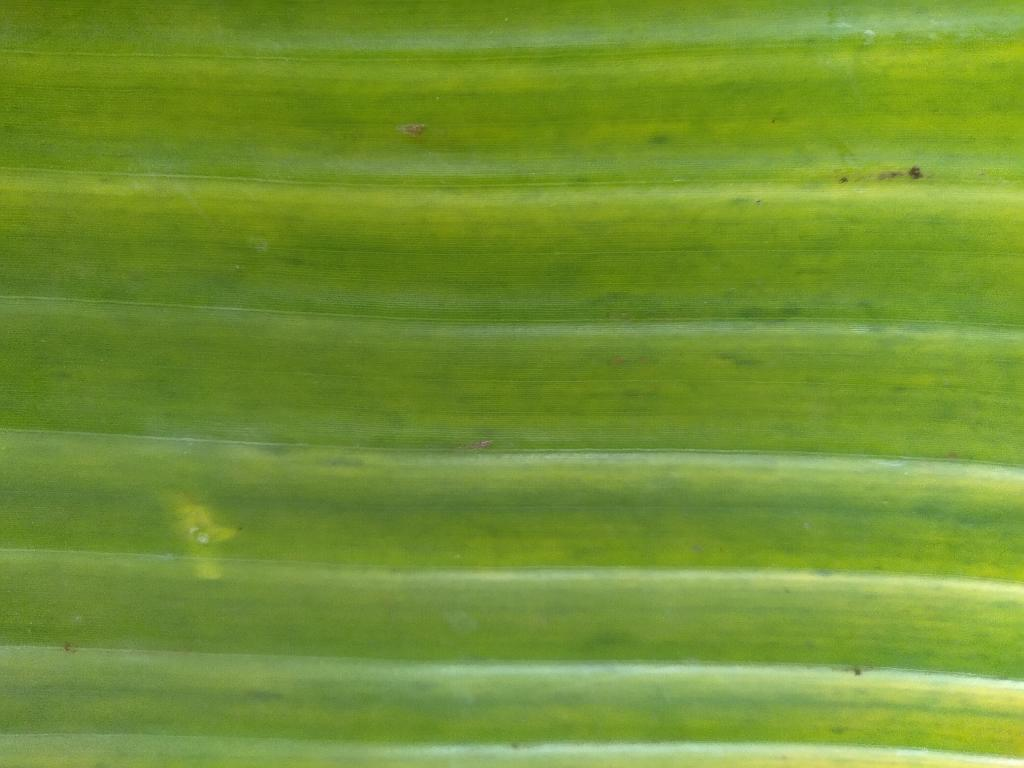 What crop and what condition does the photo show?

banana, fusarium wilt race 1
